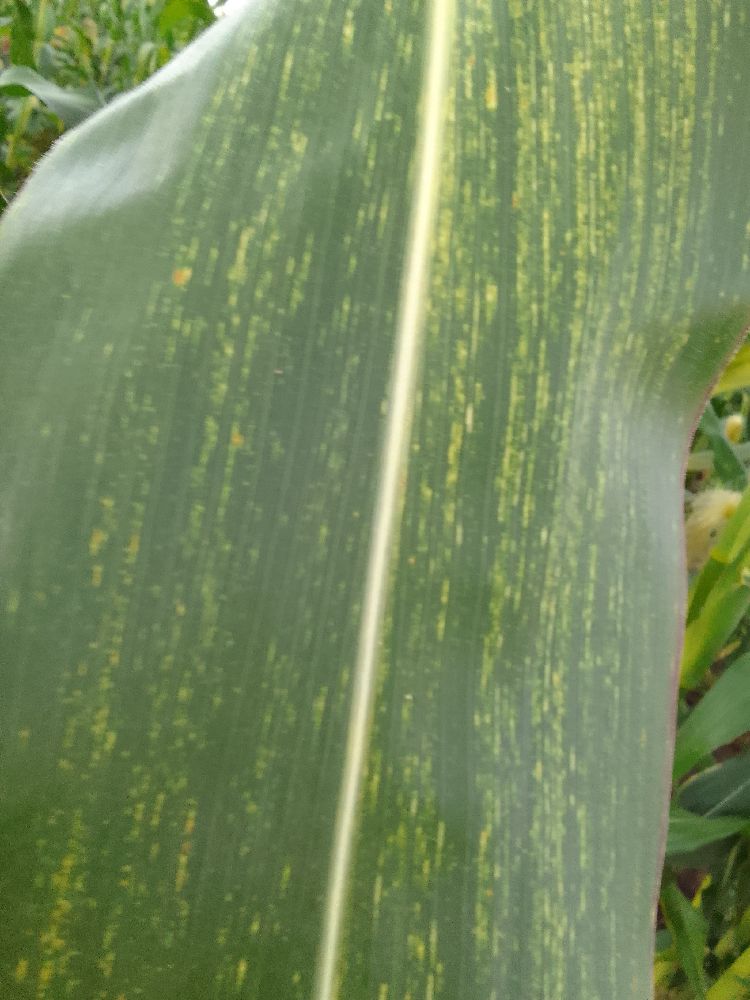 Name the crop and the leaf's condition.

maize, maize streak virus
